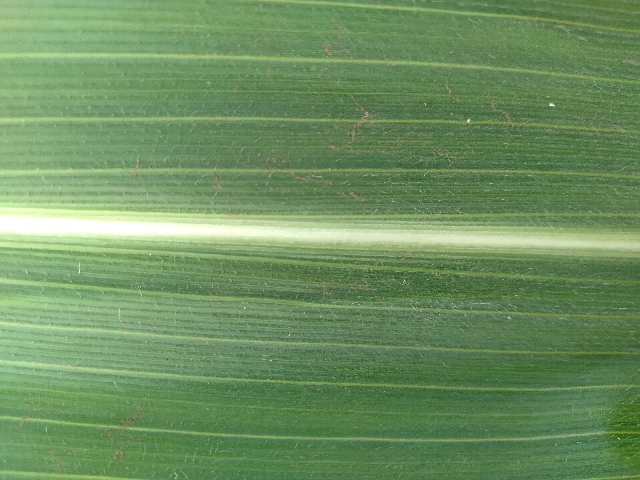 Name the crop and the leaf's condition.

maize, healthy
